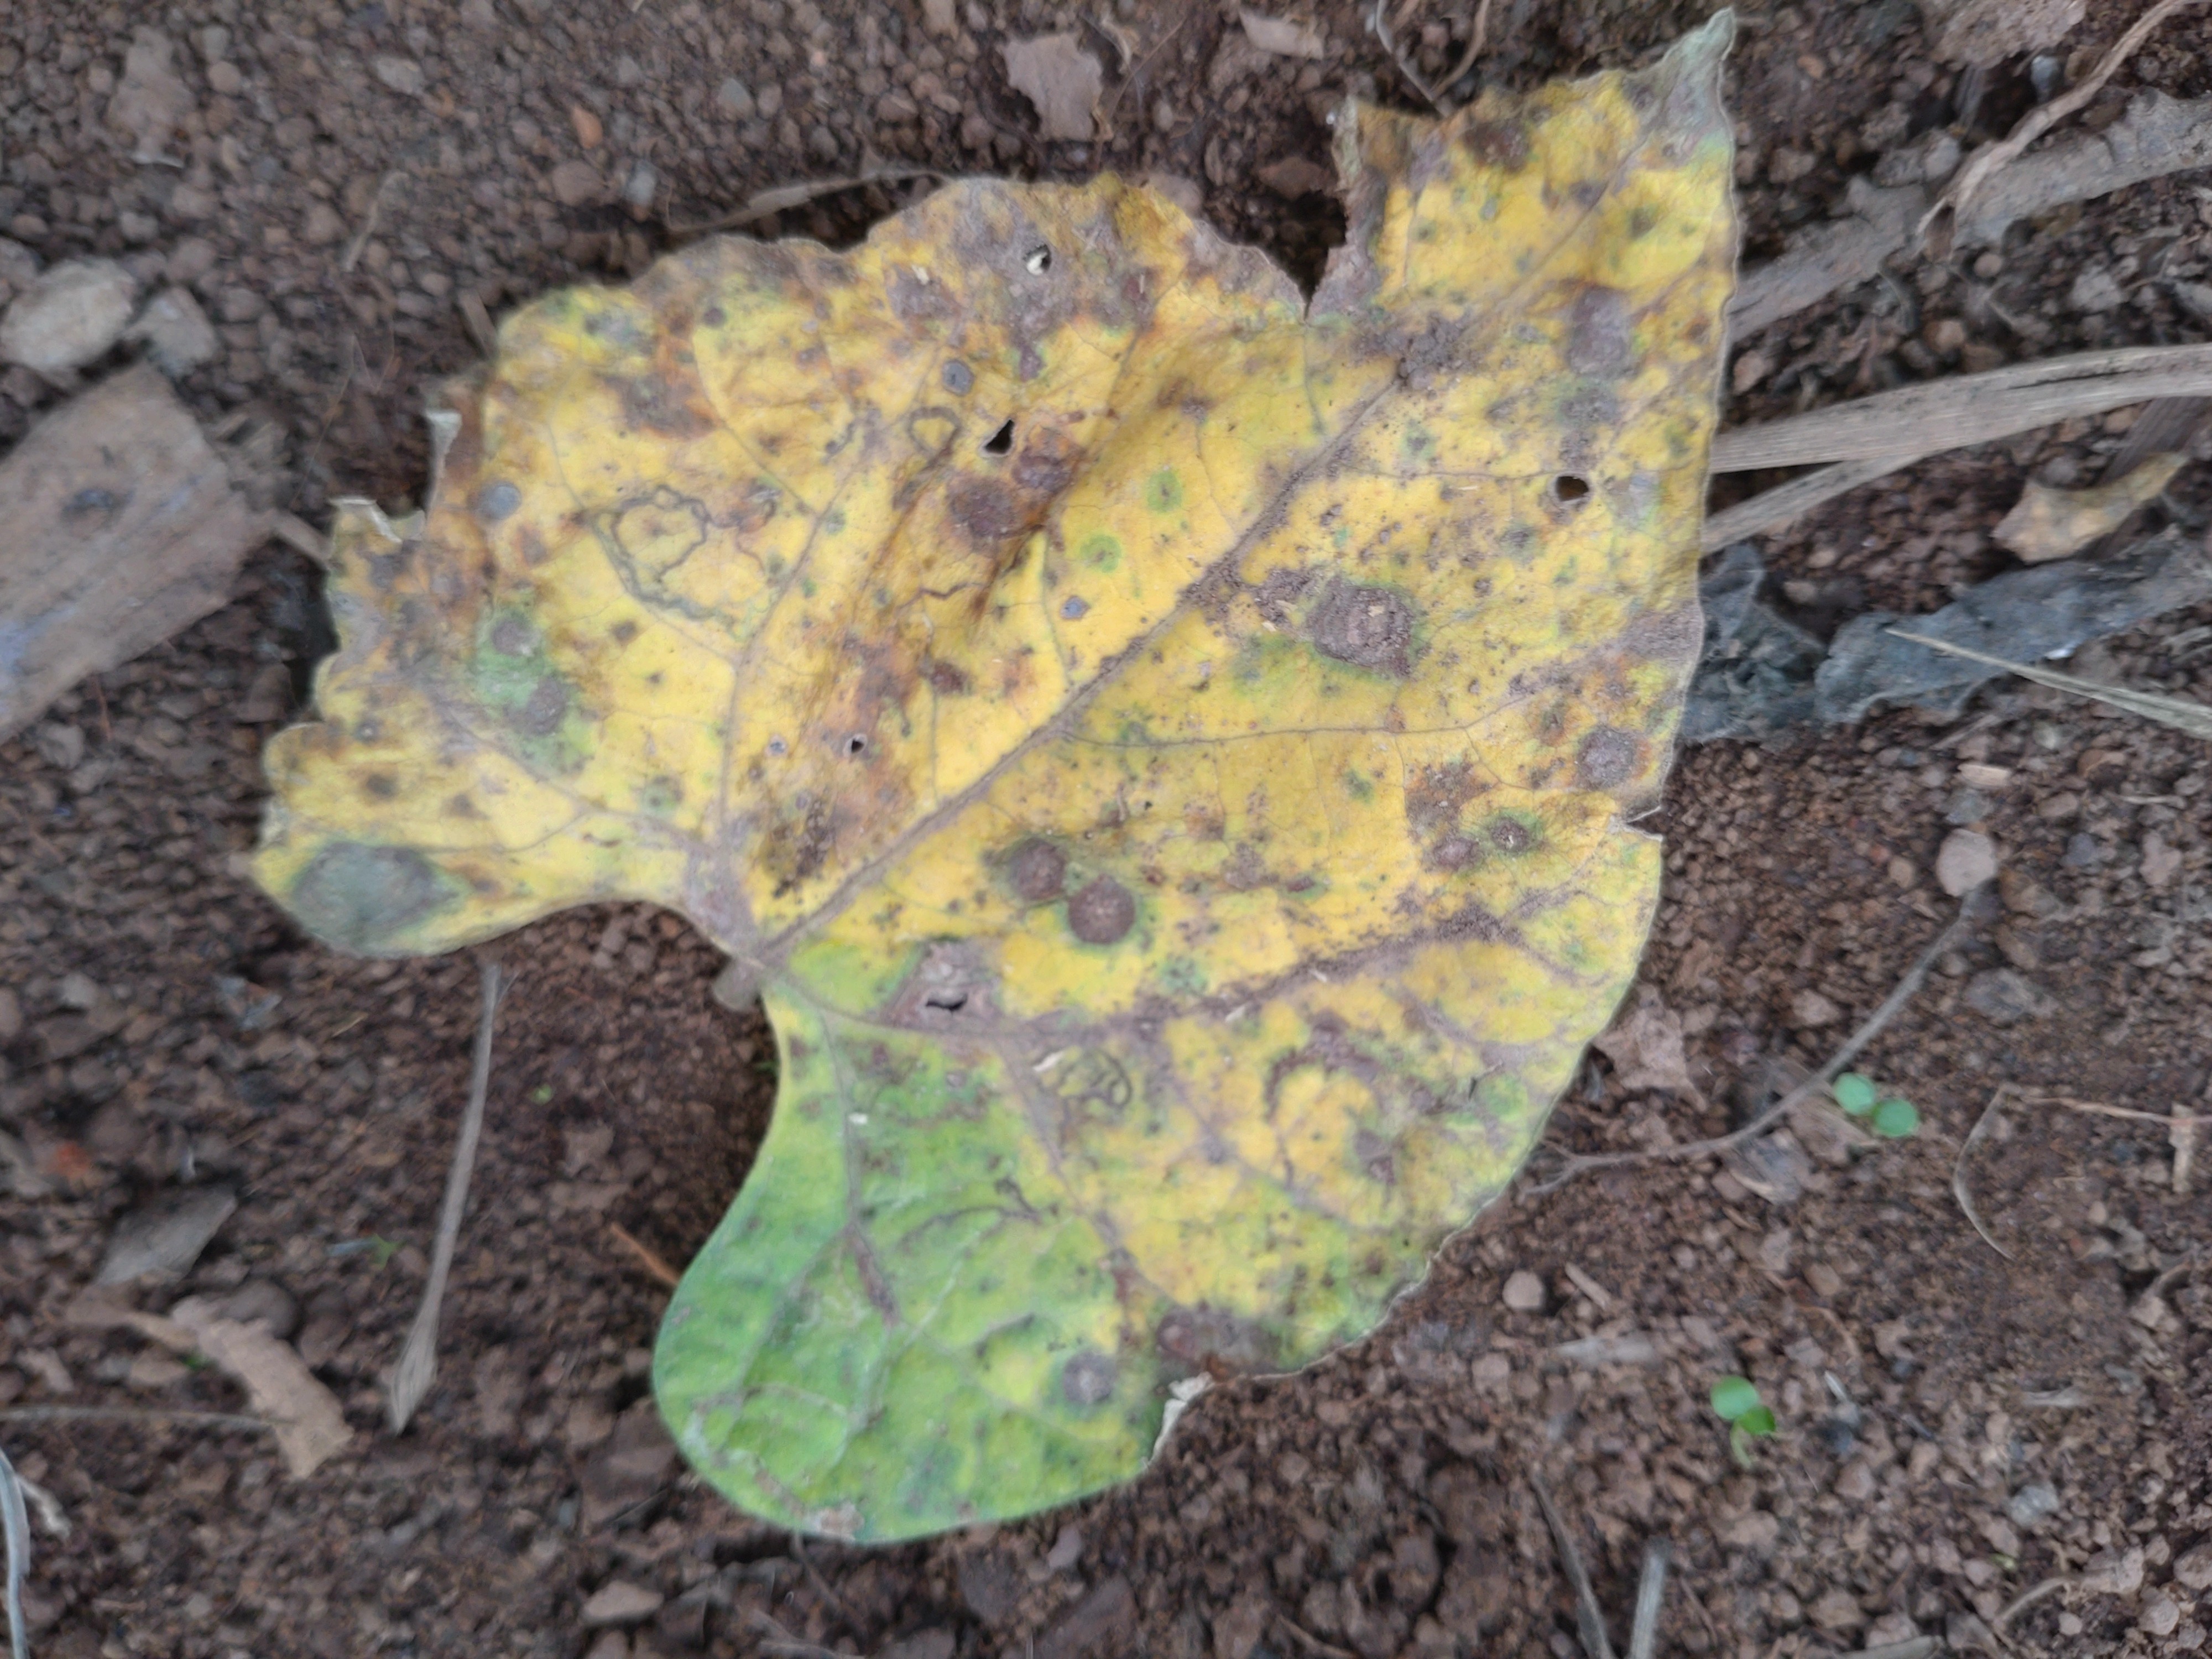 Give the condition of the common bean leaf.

rust
